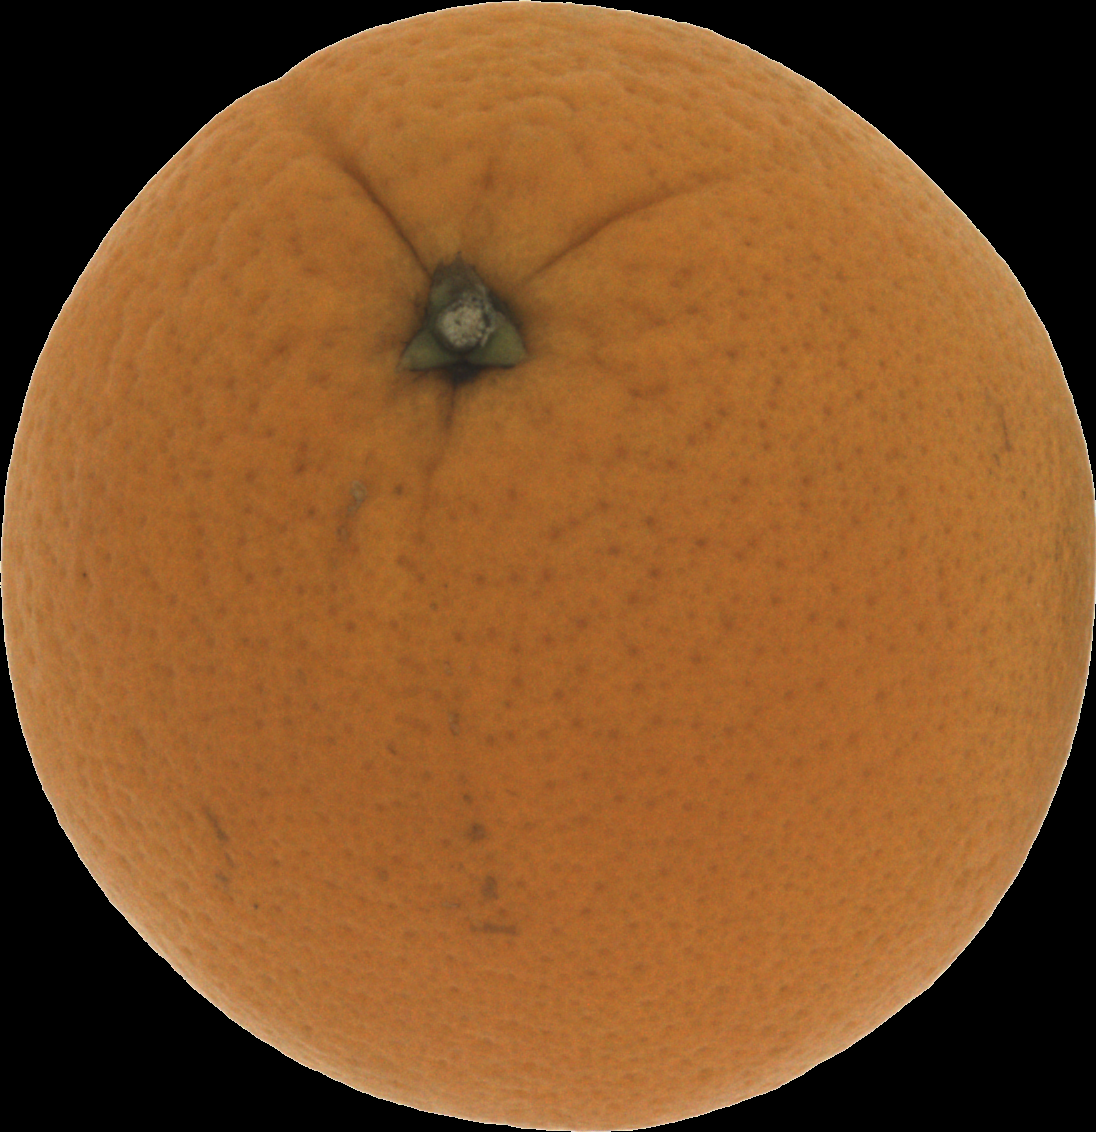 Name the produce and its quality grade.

orange, good
